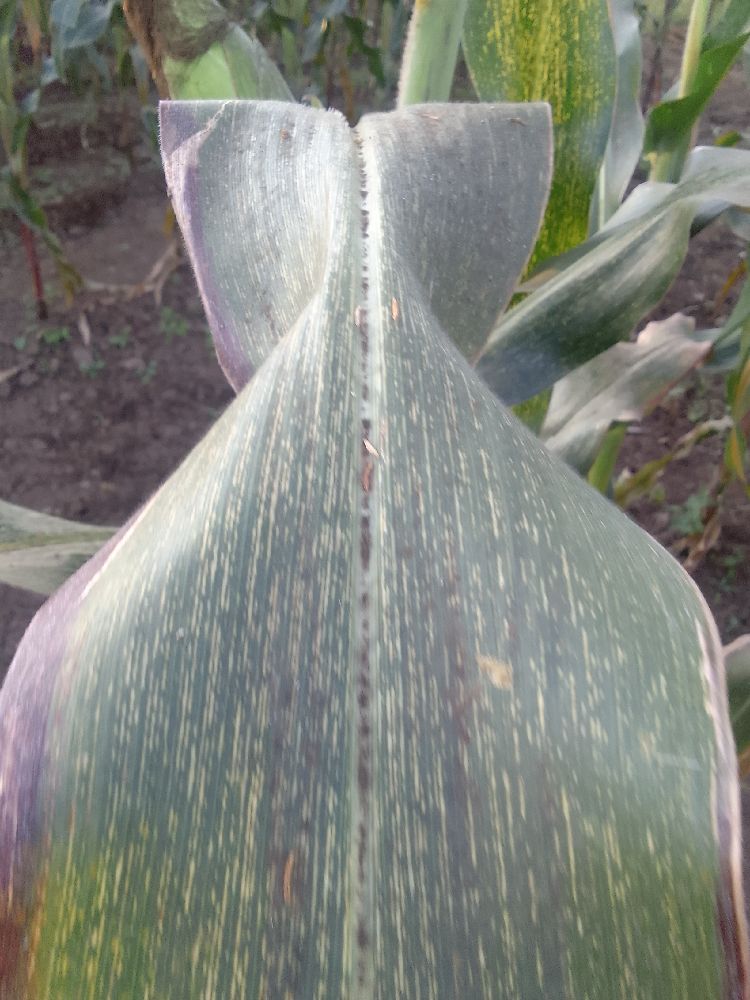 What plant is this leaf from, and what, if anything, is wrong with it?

maize, maize streak virus
